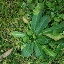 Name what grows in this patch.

structured weed
